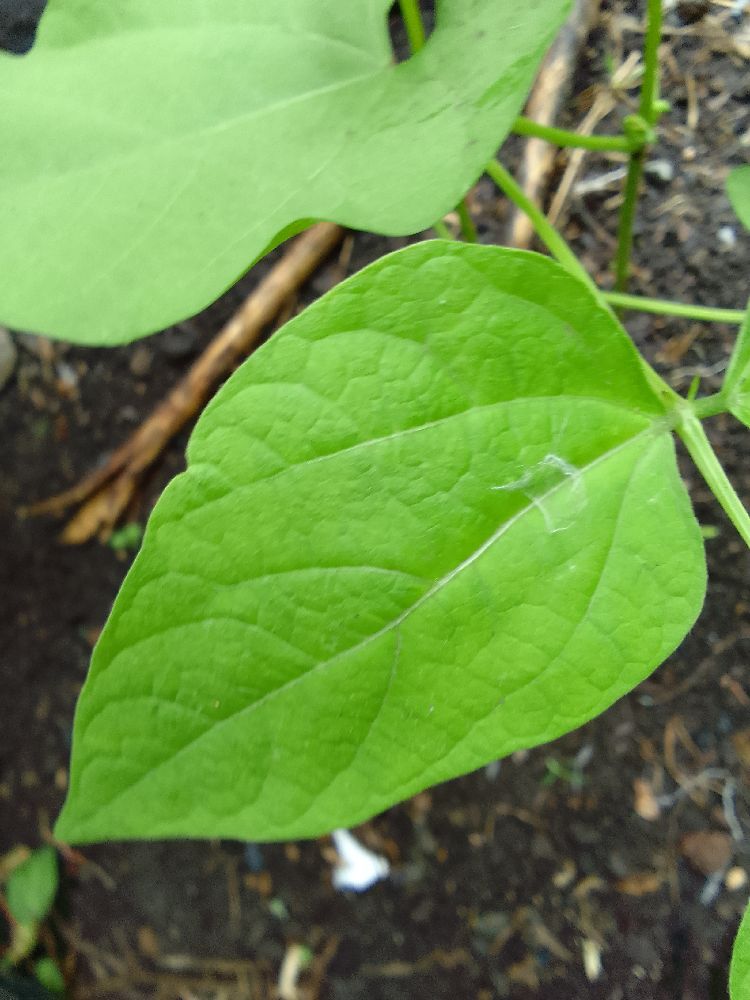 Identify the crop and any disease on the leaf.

common bean, healthy
